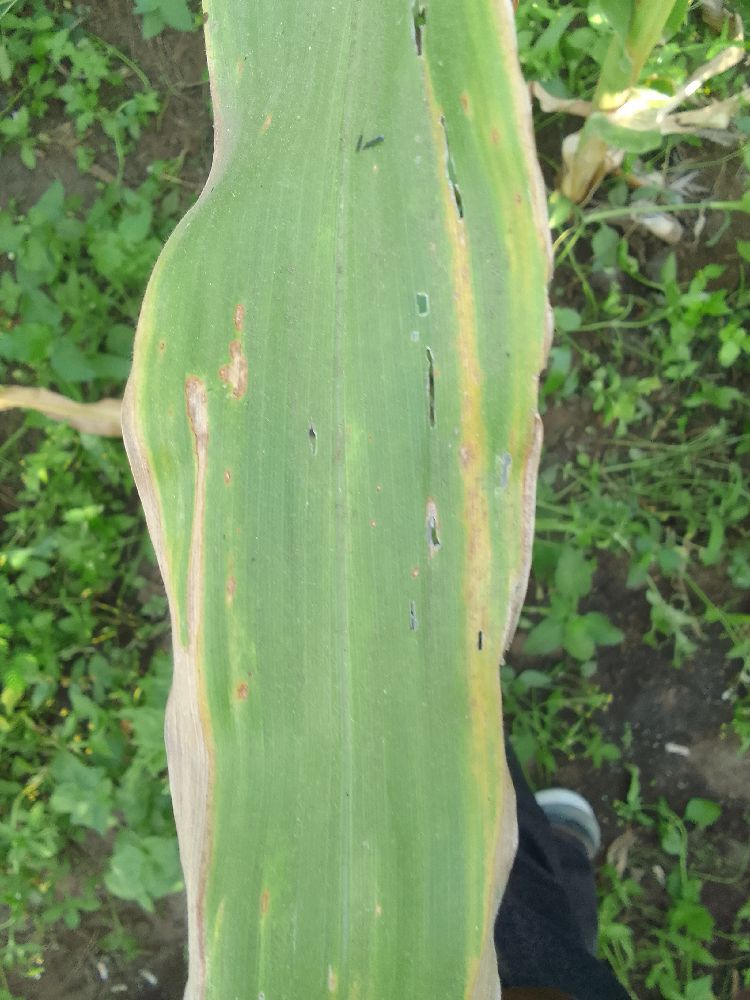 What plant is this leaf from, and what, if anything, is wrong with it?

maize, maize lethal necrosis
